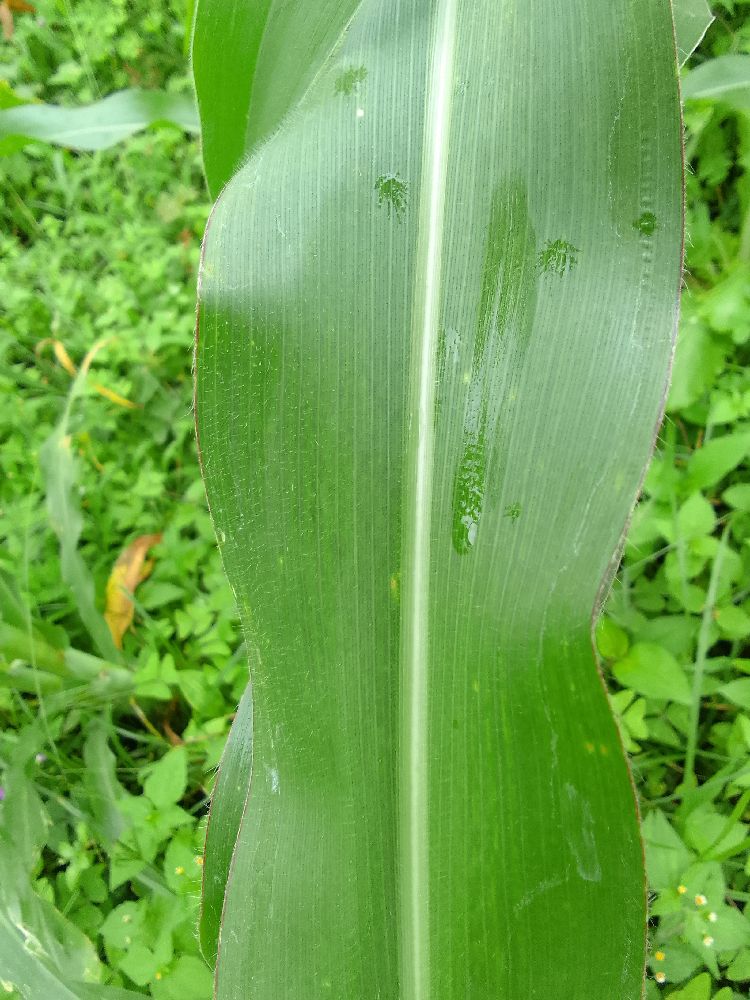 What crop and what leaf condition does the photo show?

maize, healthy
